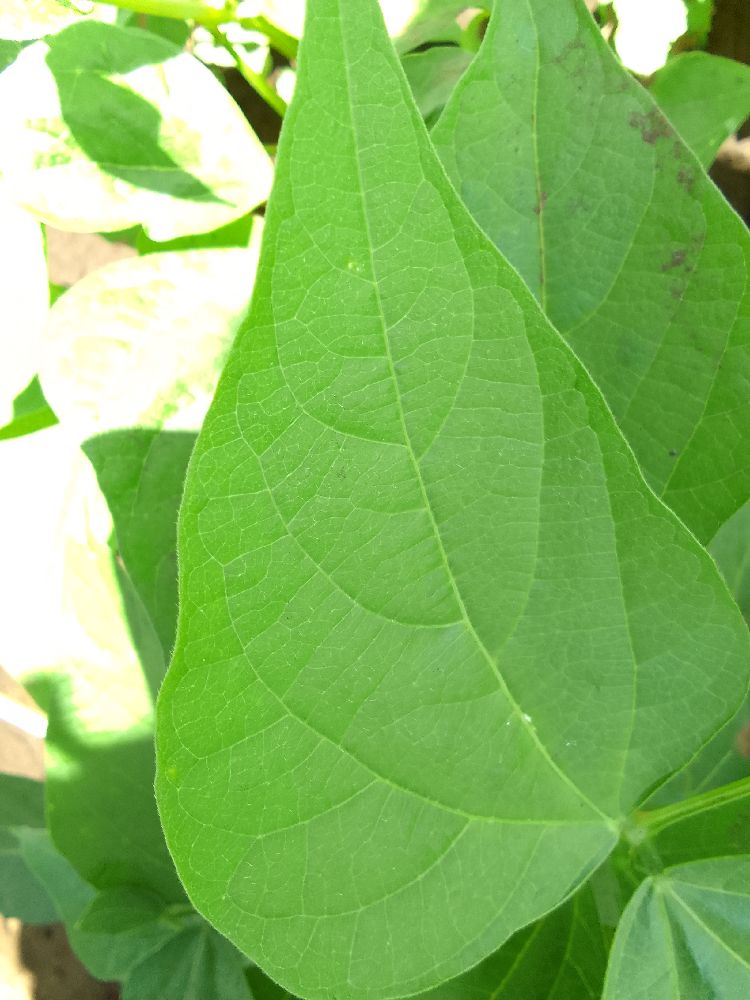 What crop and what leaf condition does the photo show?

common bean, healthy
